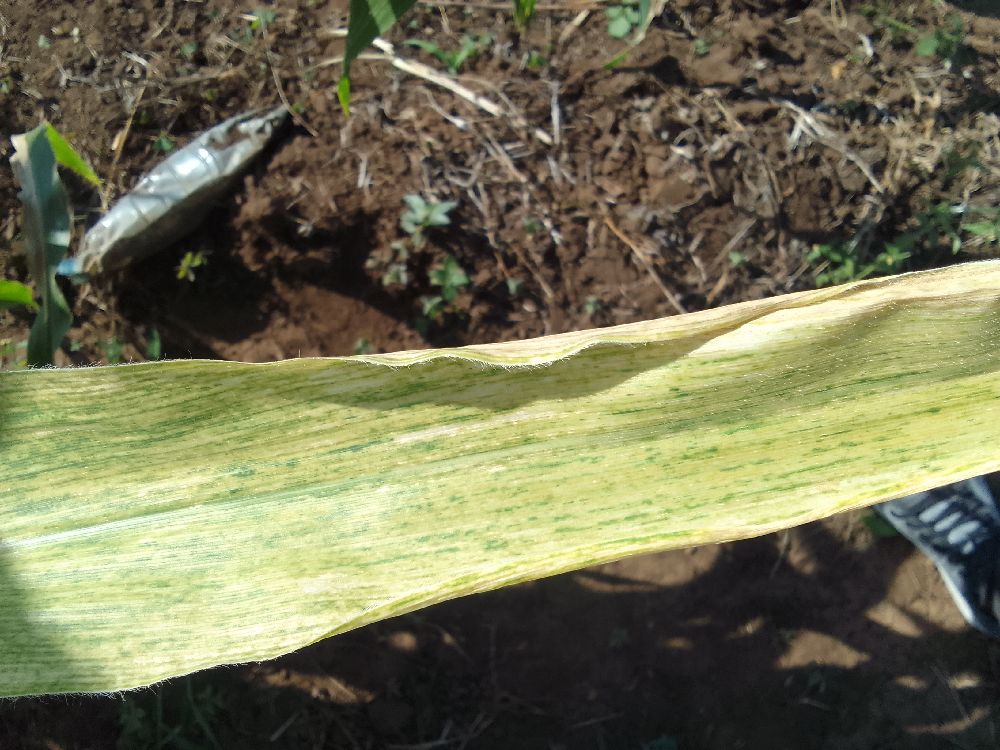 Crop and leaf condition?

maize, maize lethal necrosis
